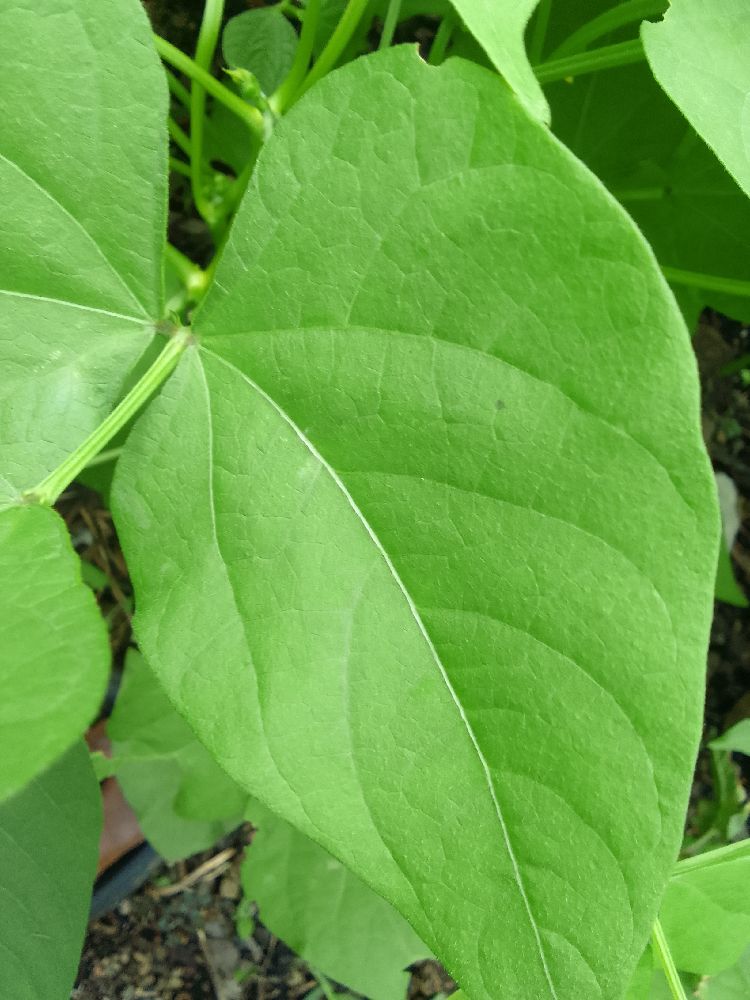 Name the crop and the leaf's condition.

common bean, healthy
